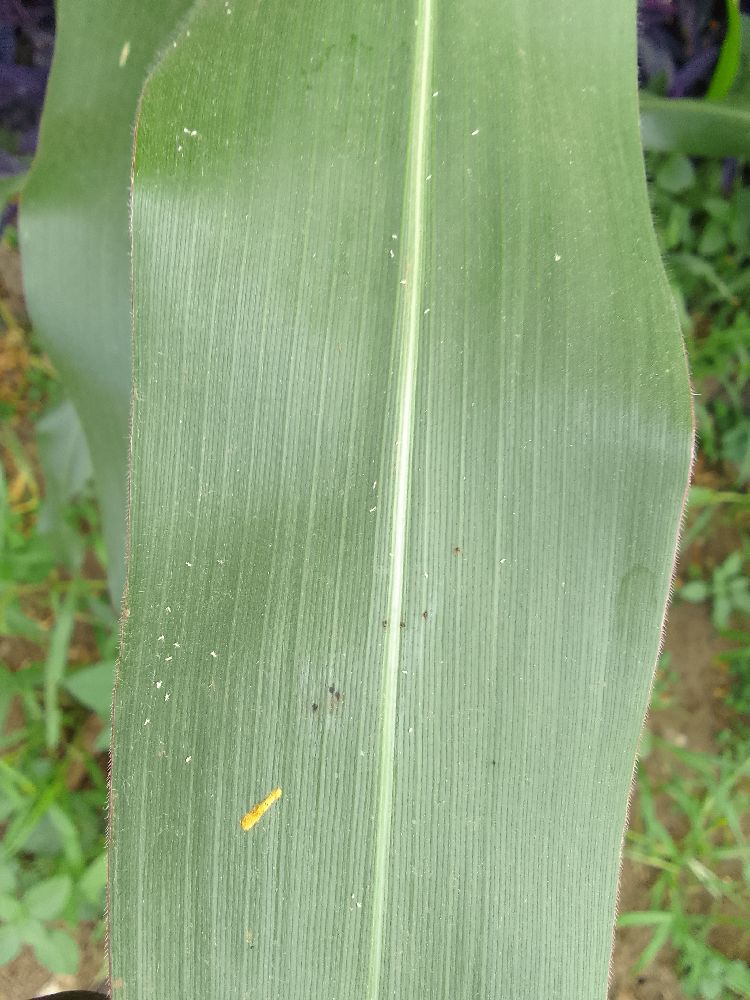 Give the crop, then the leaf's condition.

maize, healthy
